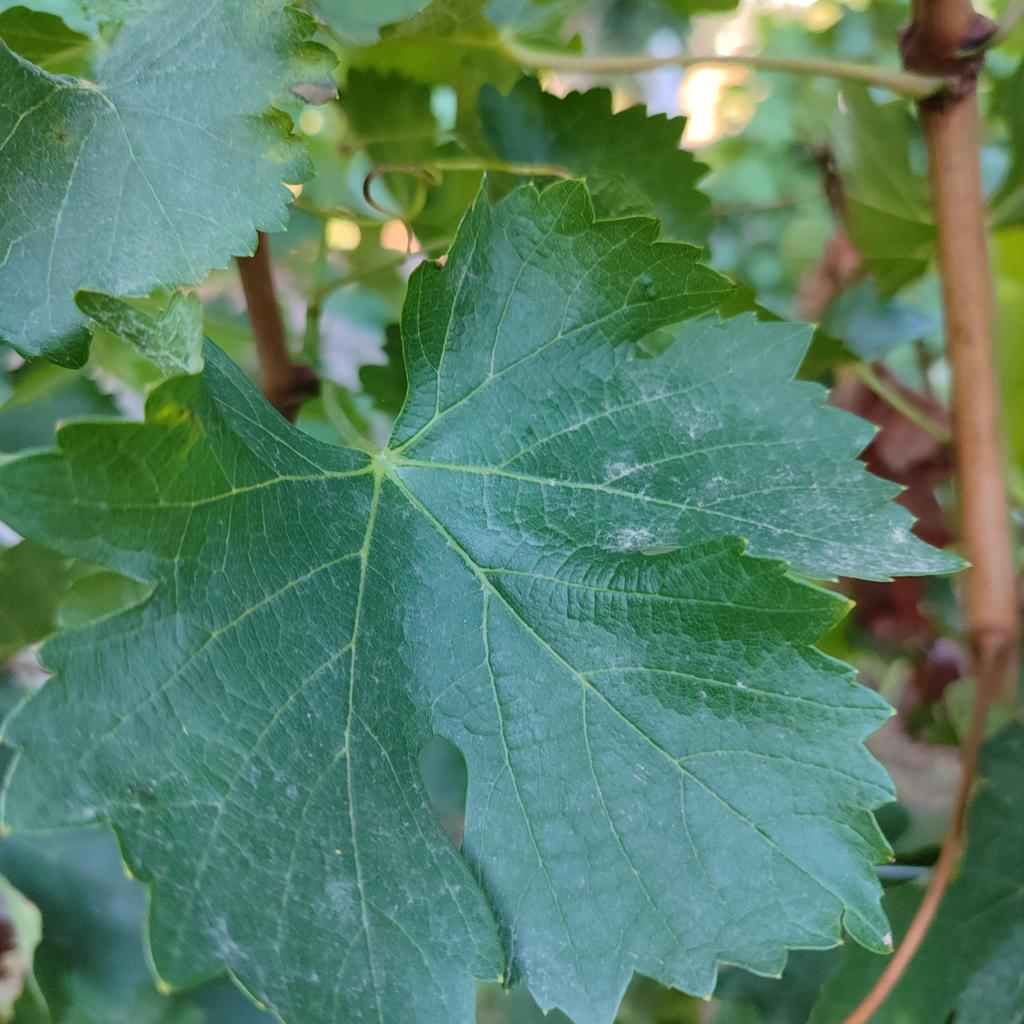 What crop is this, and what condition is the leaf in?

grapevine, powdery mildew
